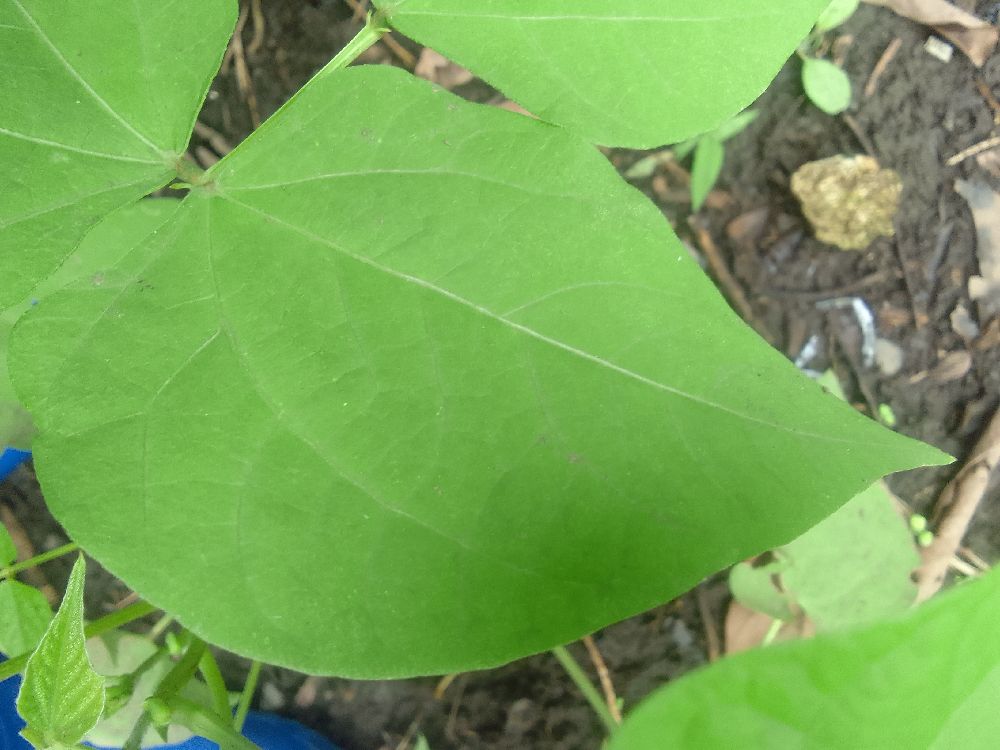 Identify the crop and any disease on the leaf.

common bean, healthy
